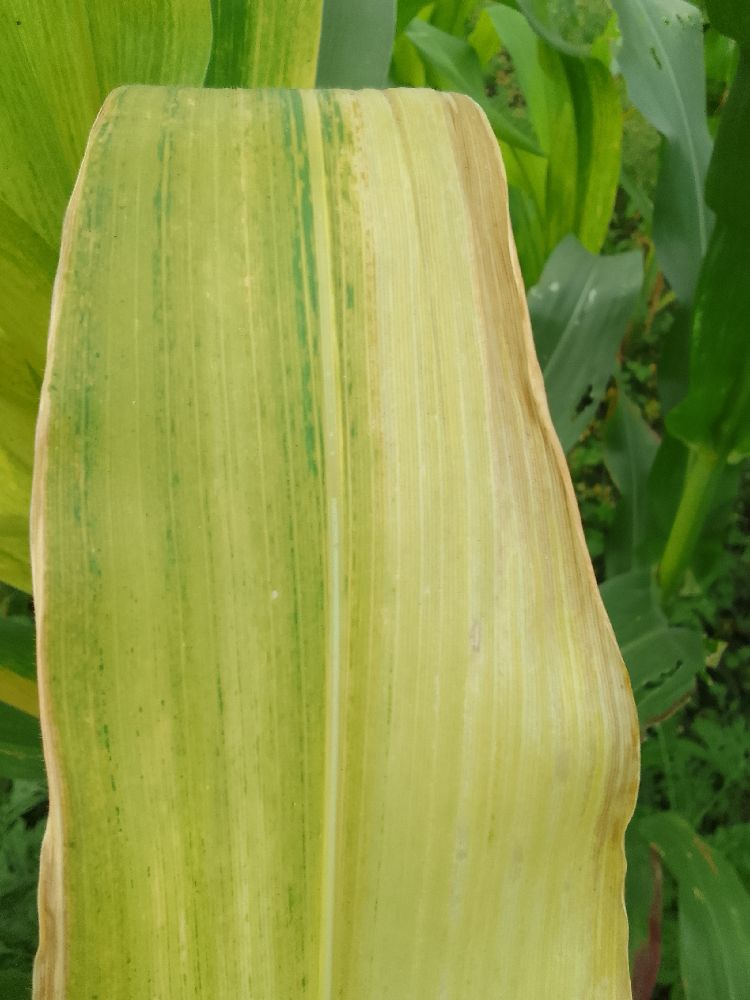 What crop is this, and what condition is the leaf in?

maize, maize lethal necrosis
